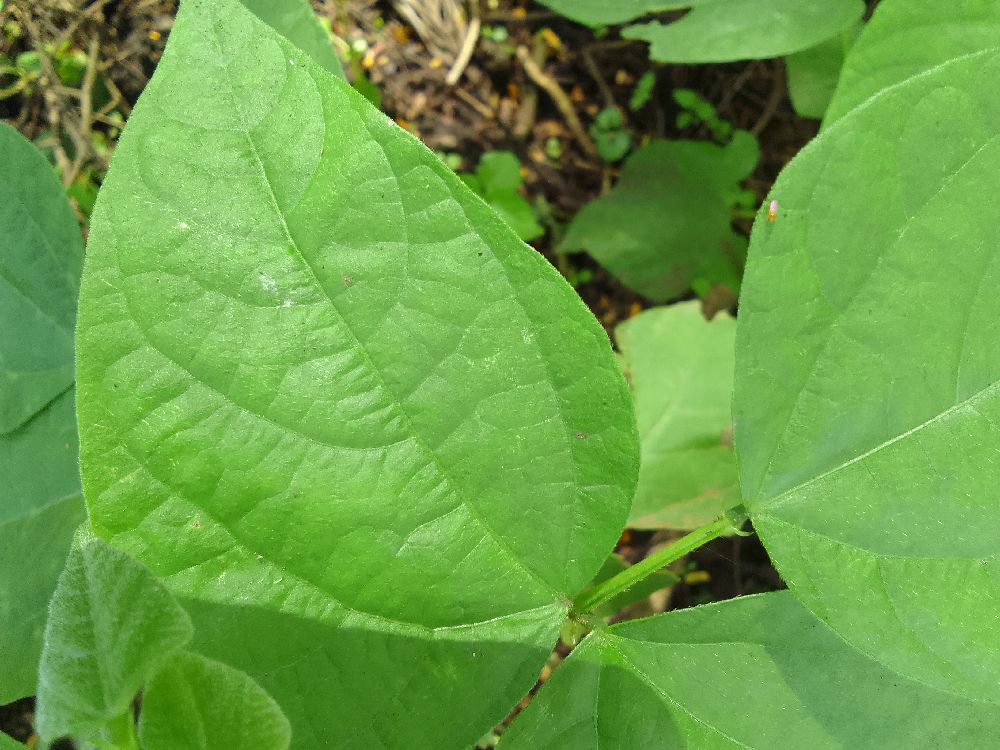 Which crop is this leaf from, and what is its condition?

common bean, healthy
